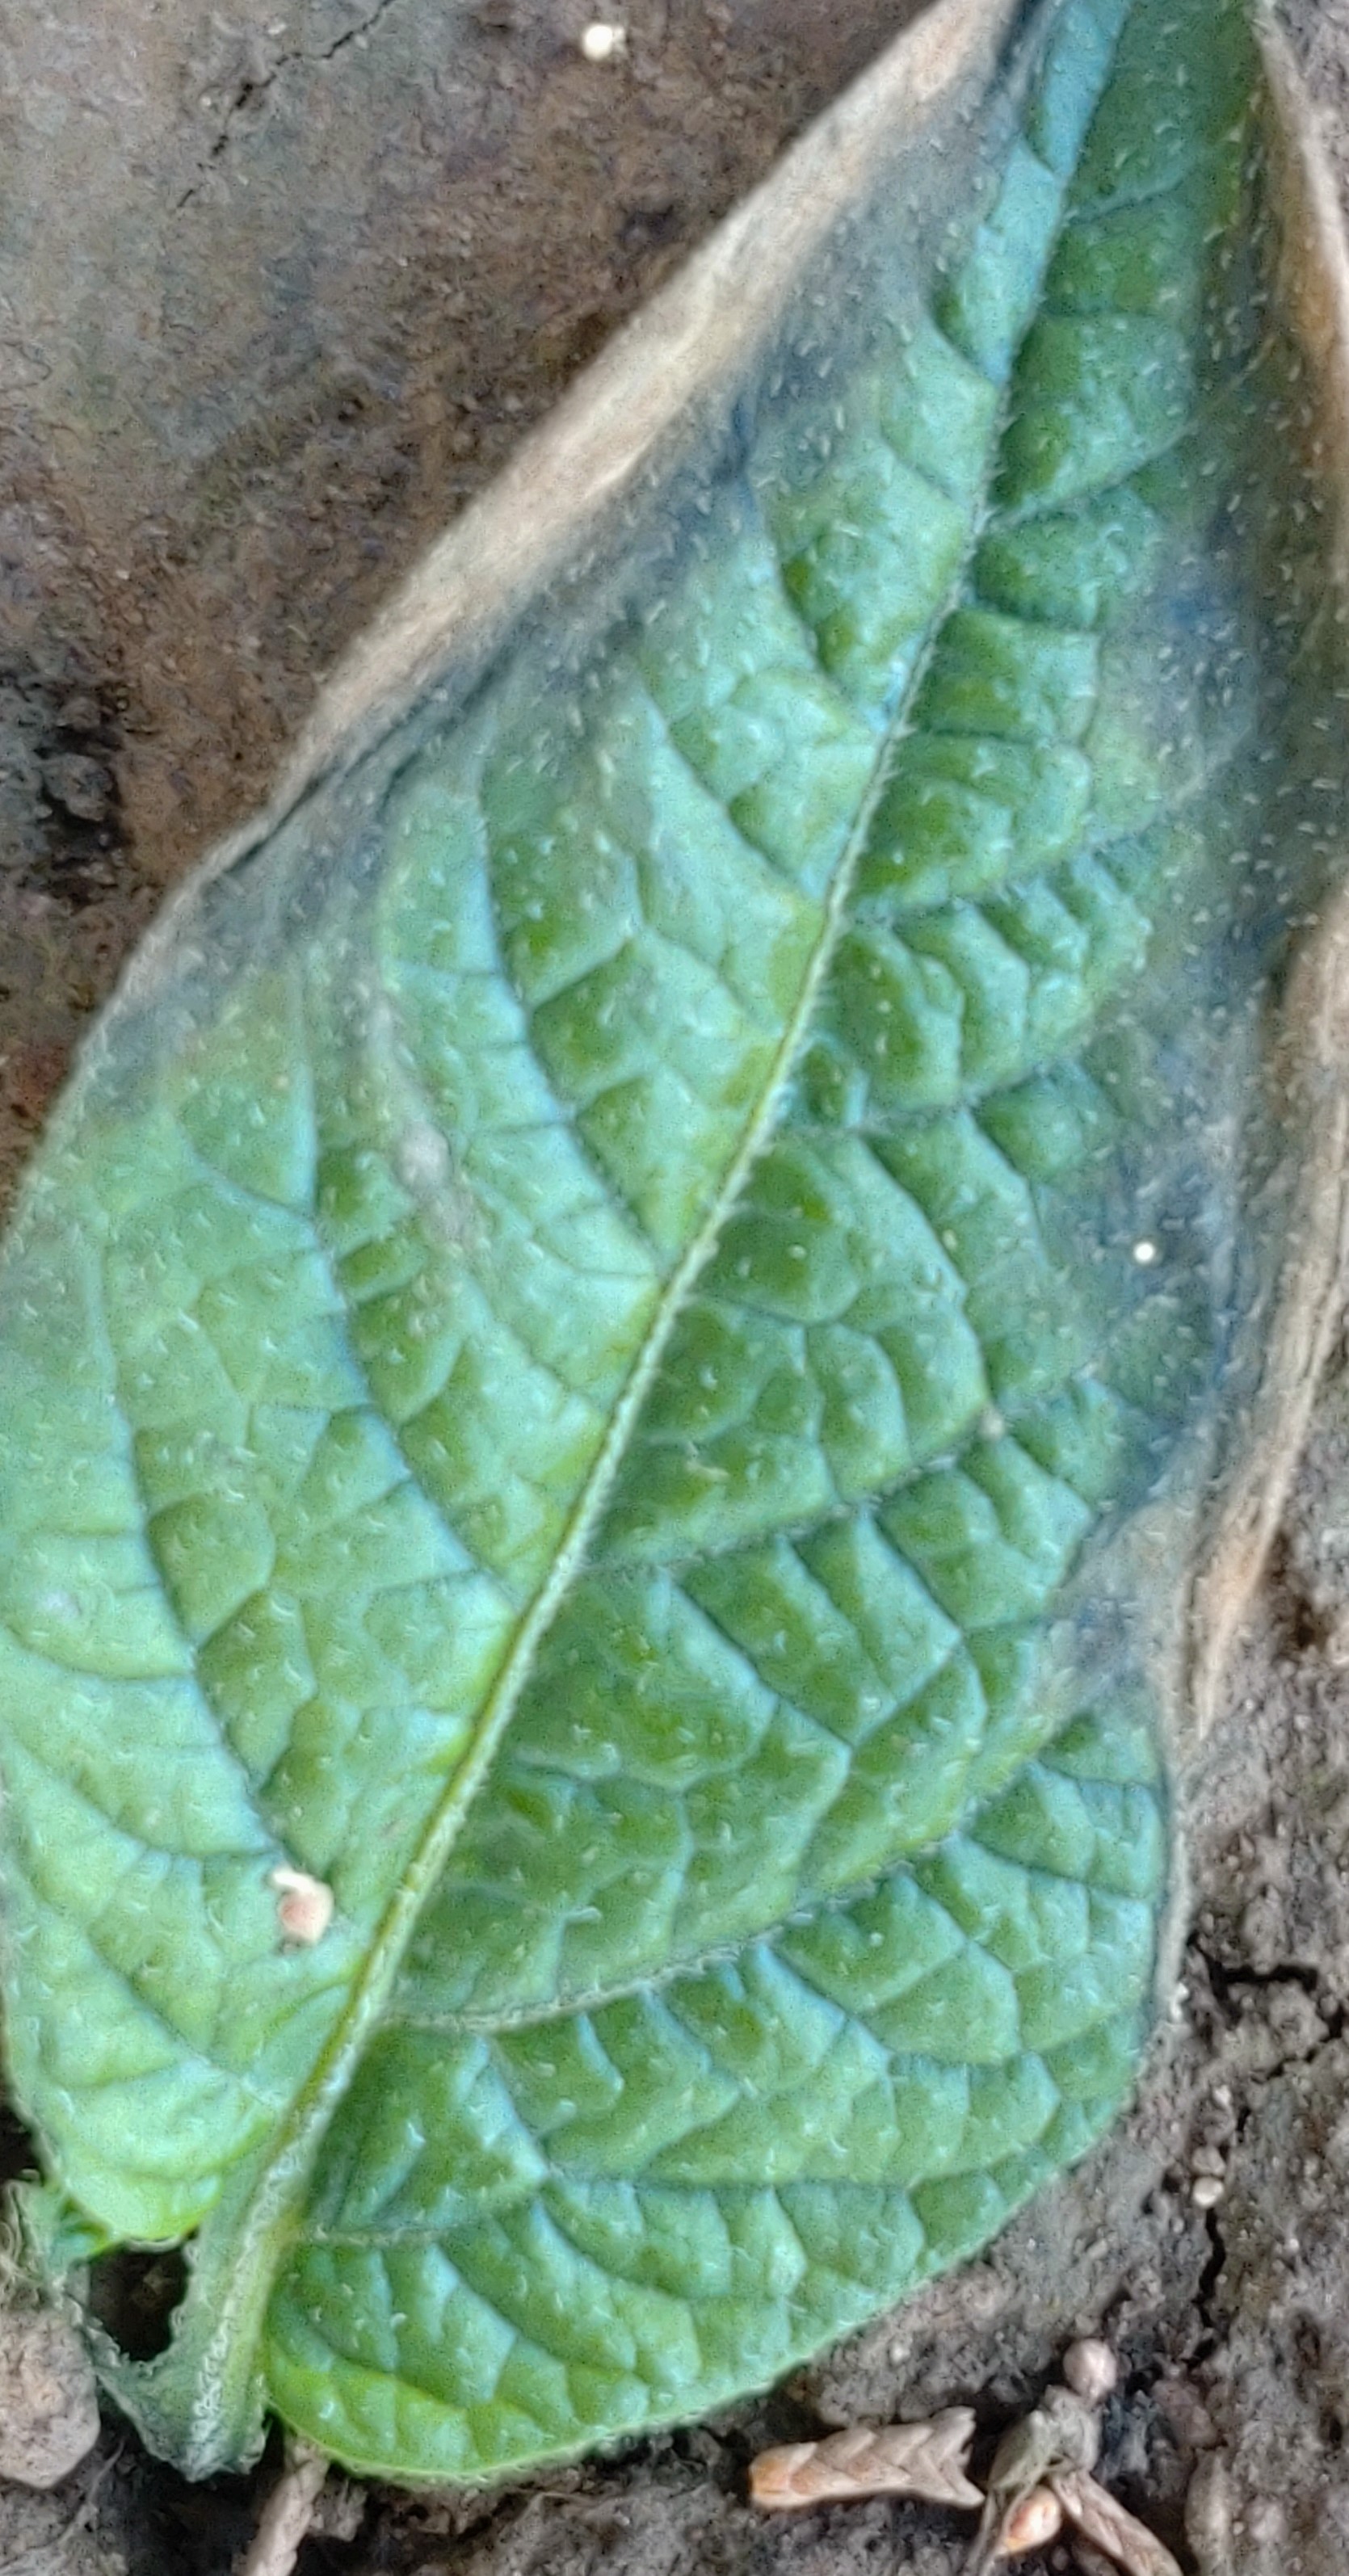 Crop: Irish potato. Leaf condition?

early blight
